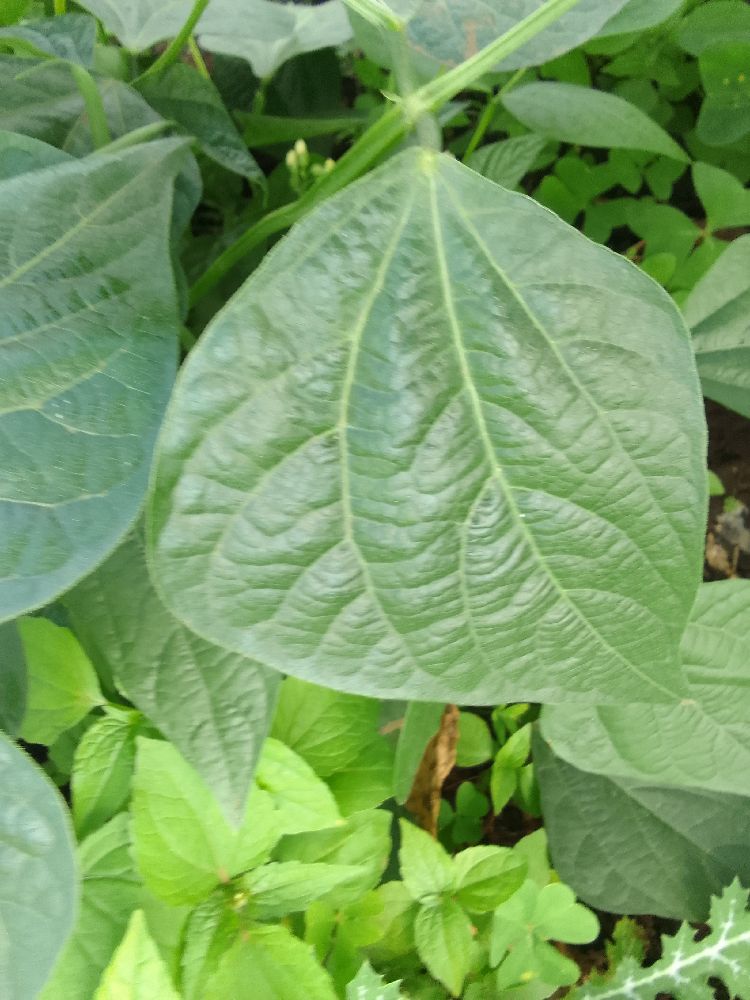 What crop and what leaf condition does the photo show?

common bean, healthy
